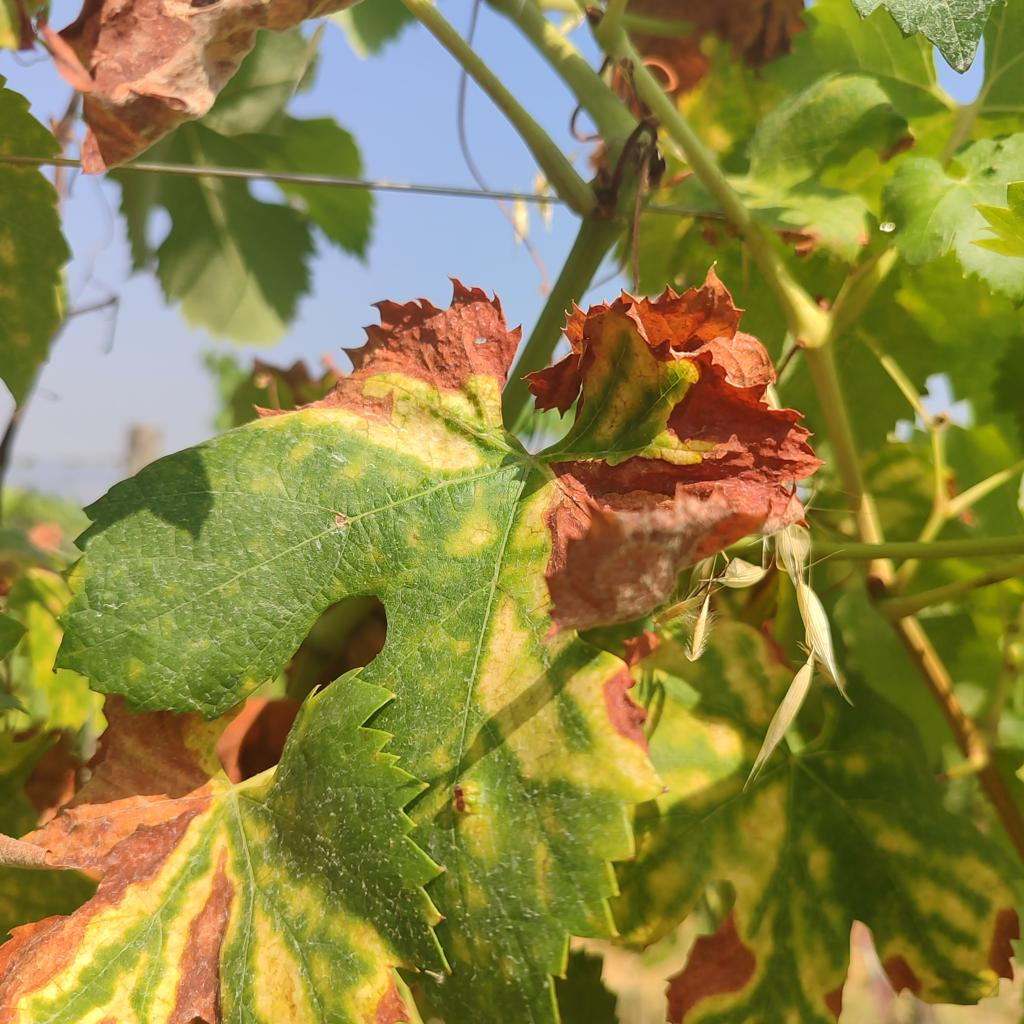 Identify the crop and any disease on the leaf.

grapevine, esca complex
